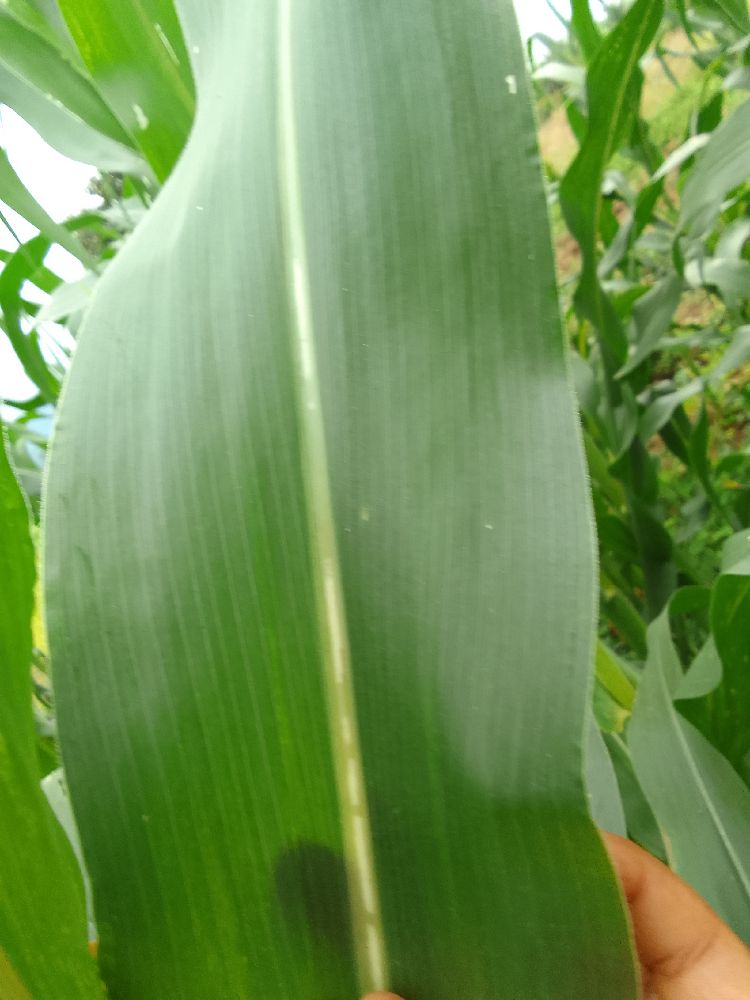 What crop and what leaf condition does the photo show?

maize, healthy
